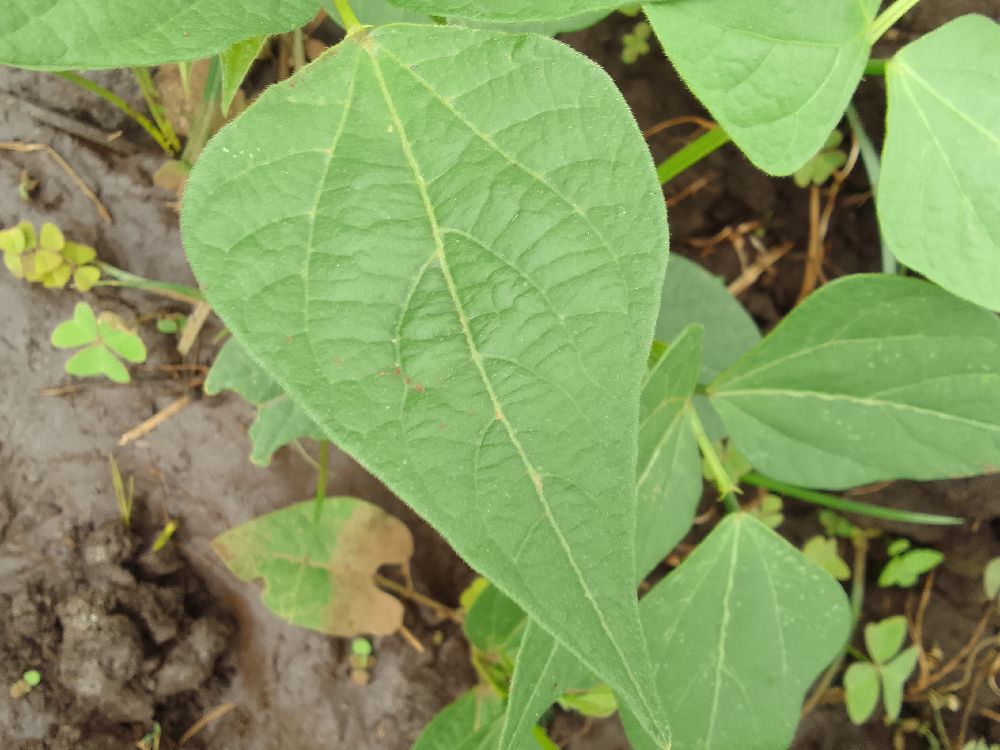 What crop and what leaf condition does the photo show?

common bean, healthy
